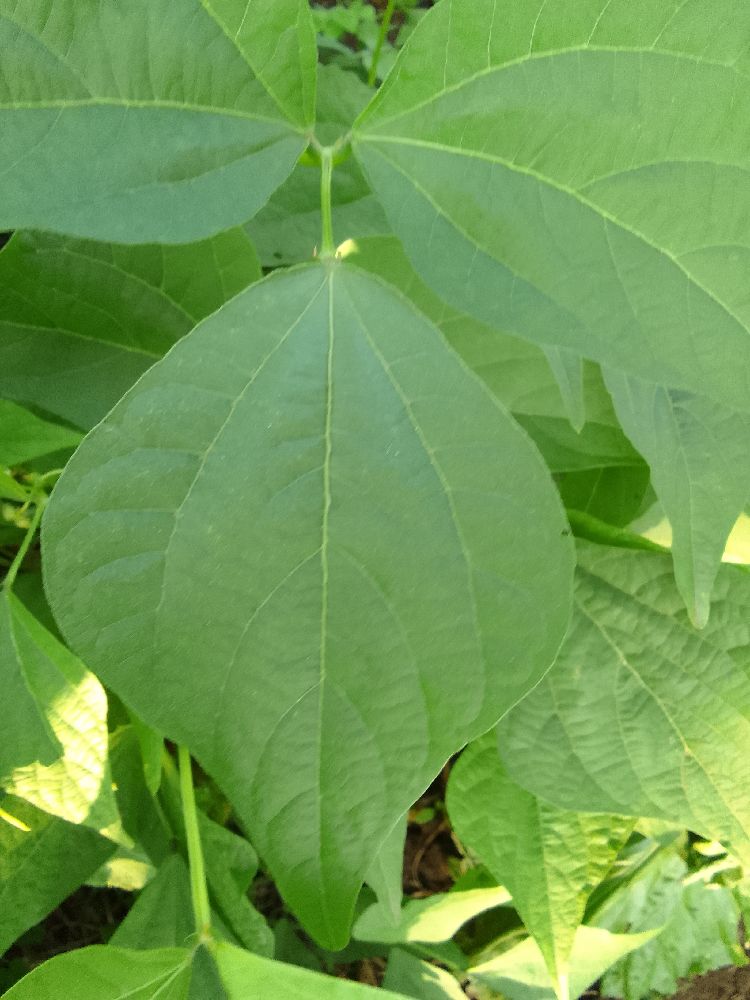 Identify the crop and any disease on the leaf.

common bean, healthy
